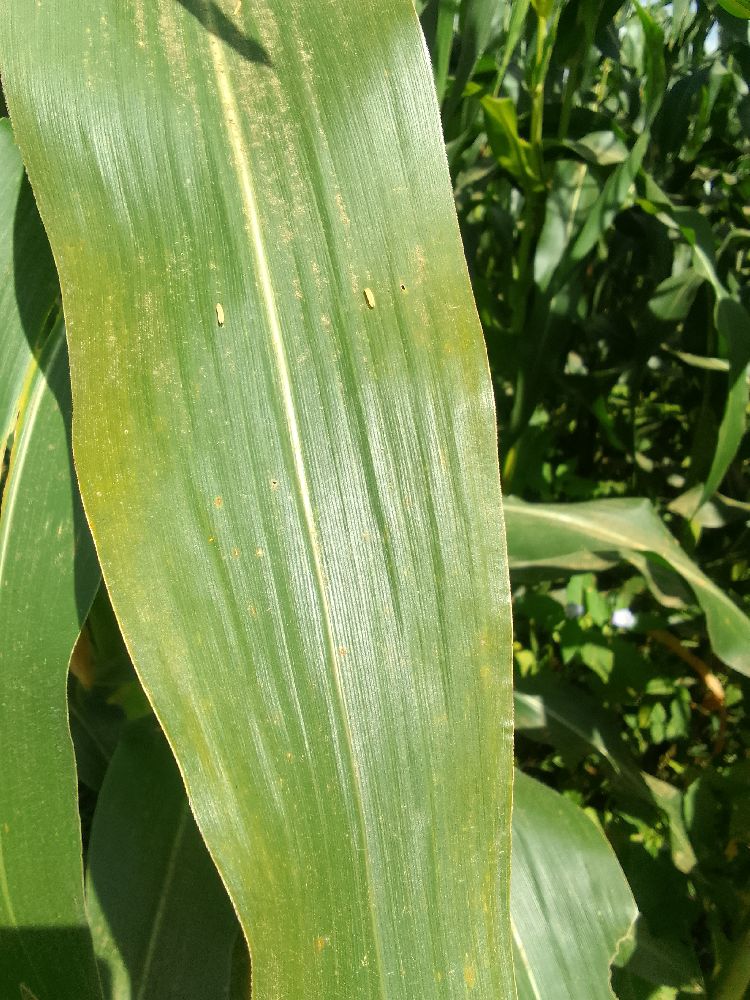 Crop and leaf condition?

maize, healthy
